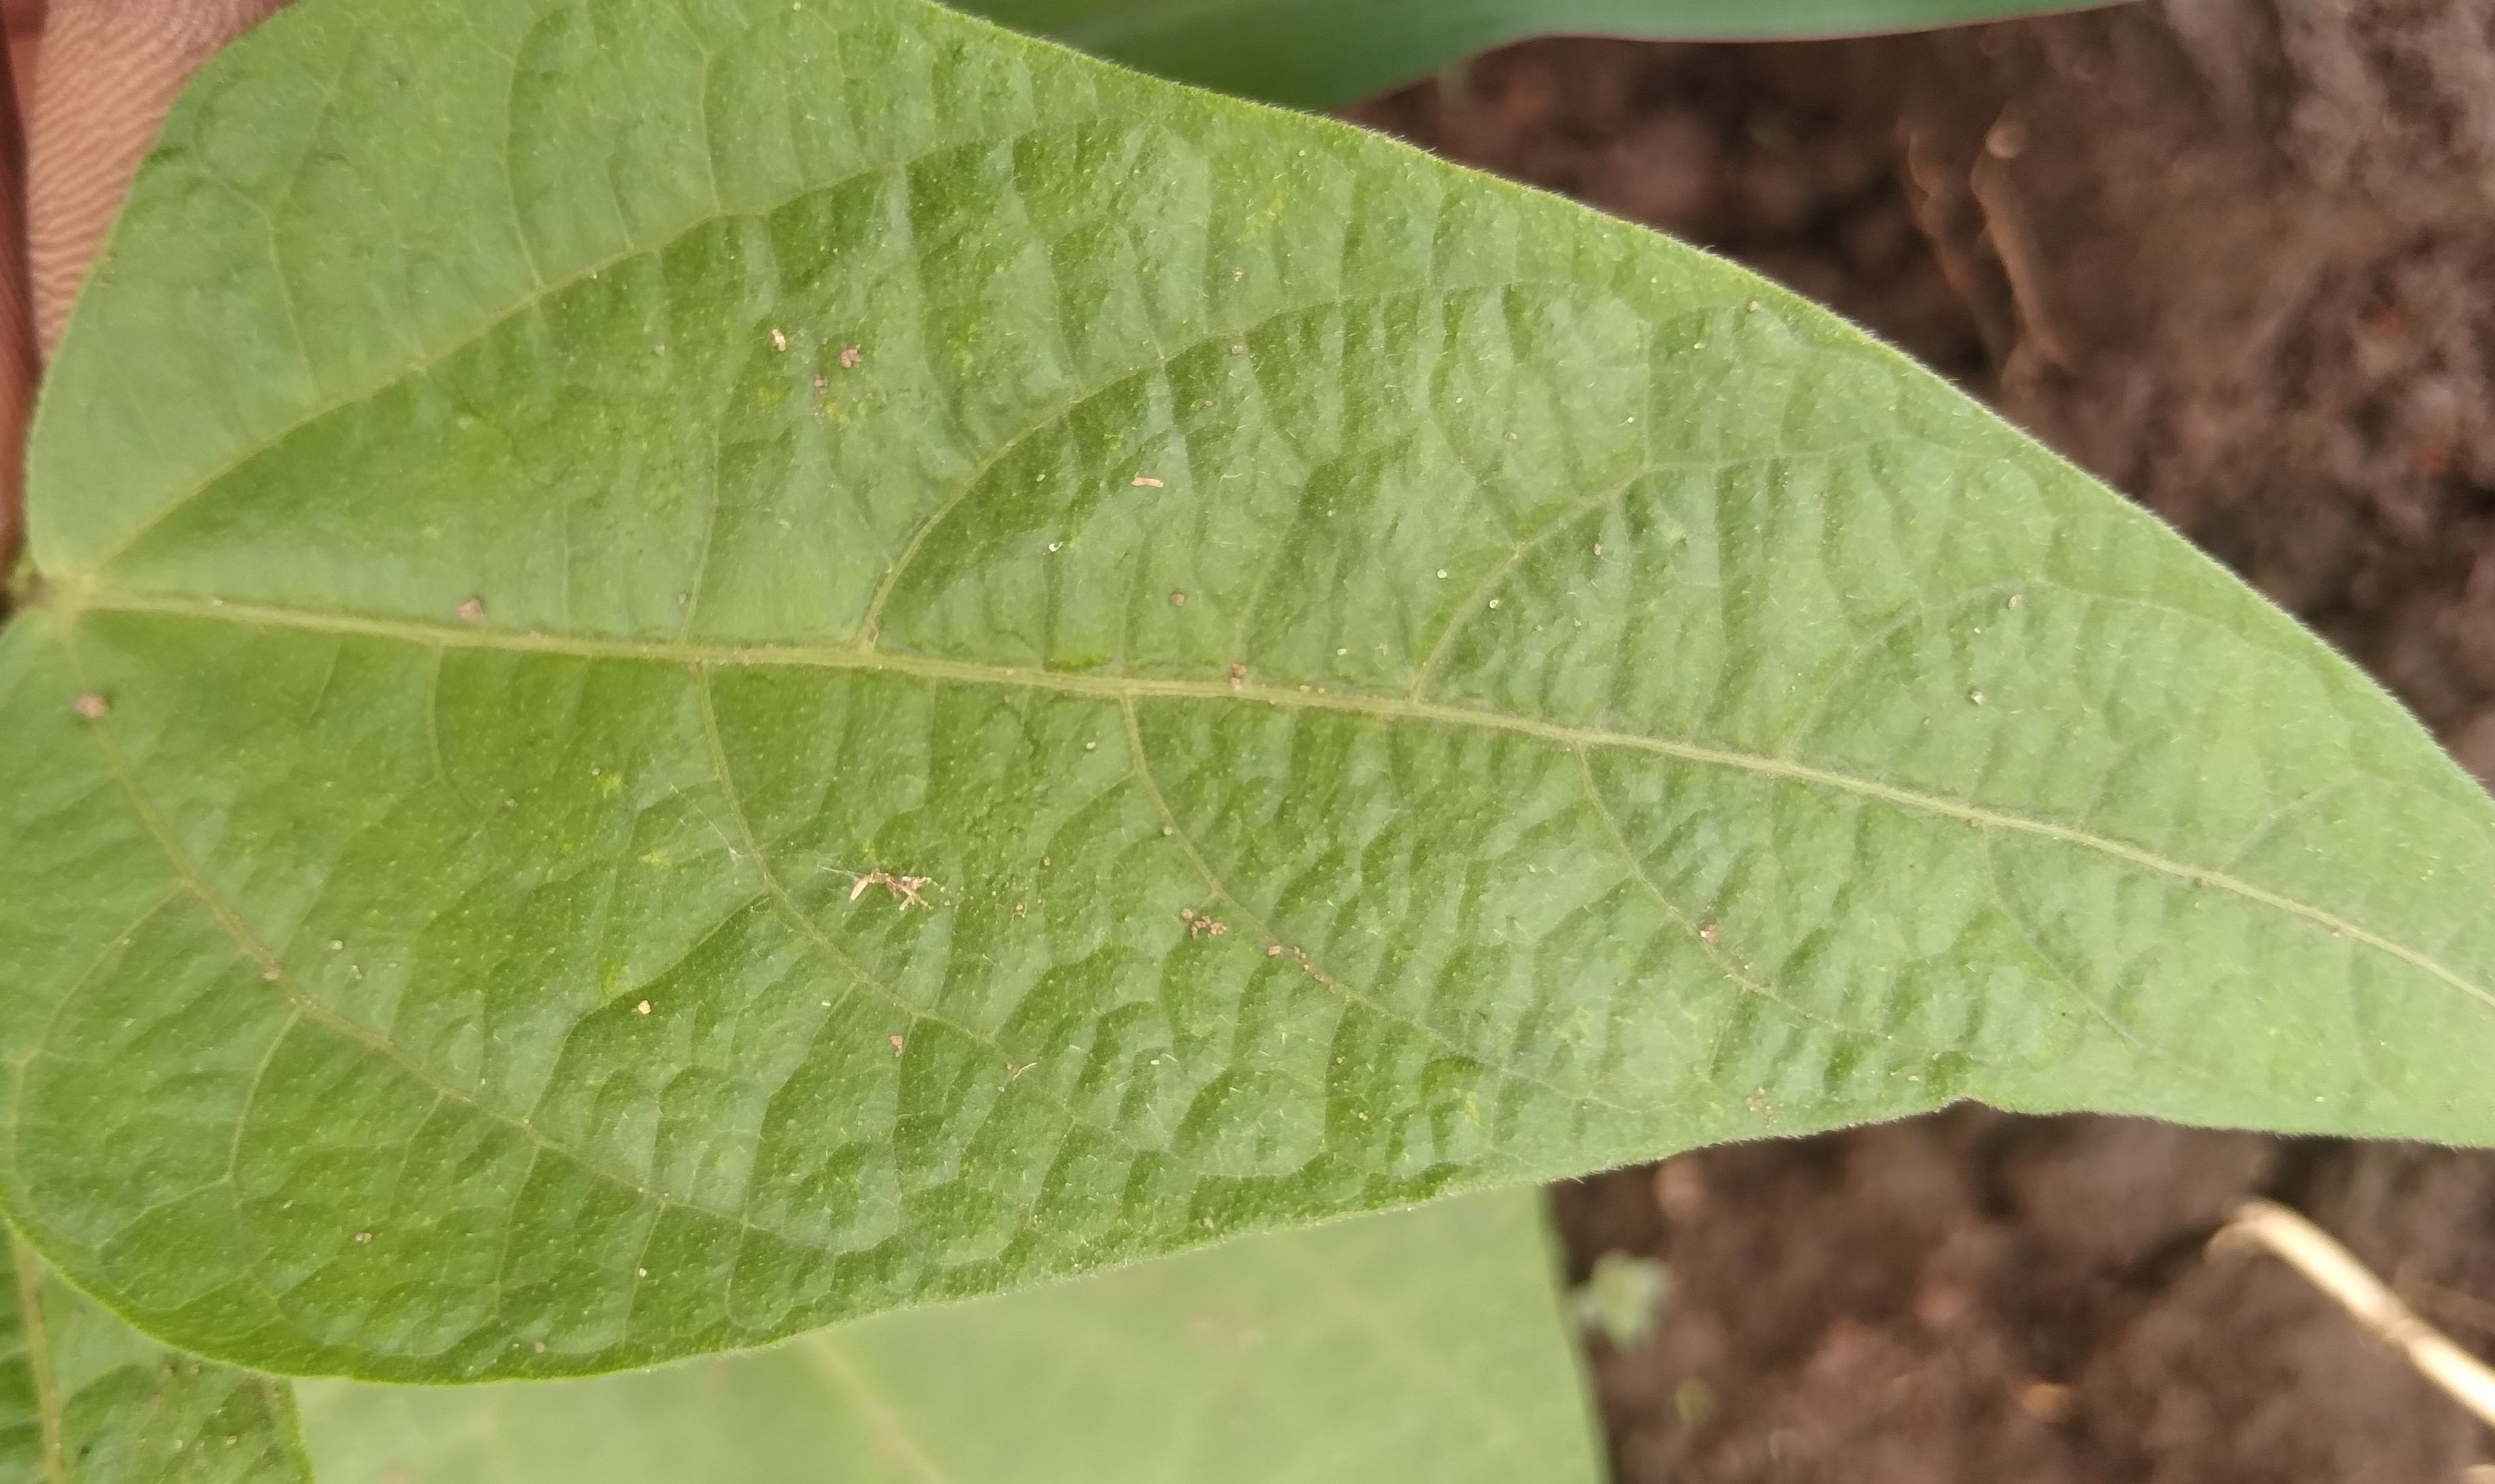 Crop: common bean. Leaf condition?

healthy
